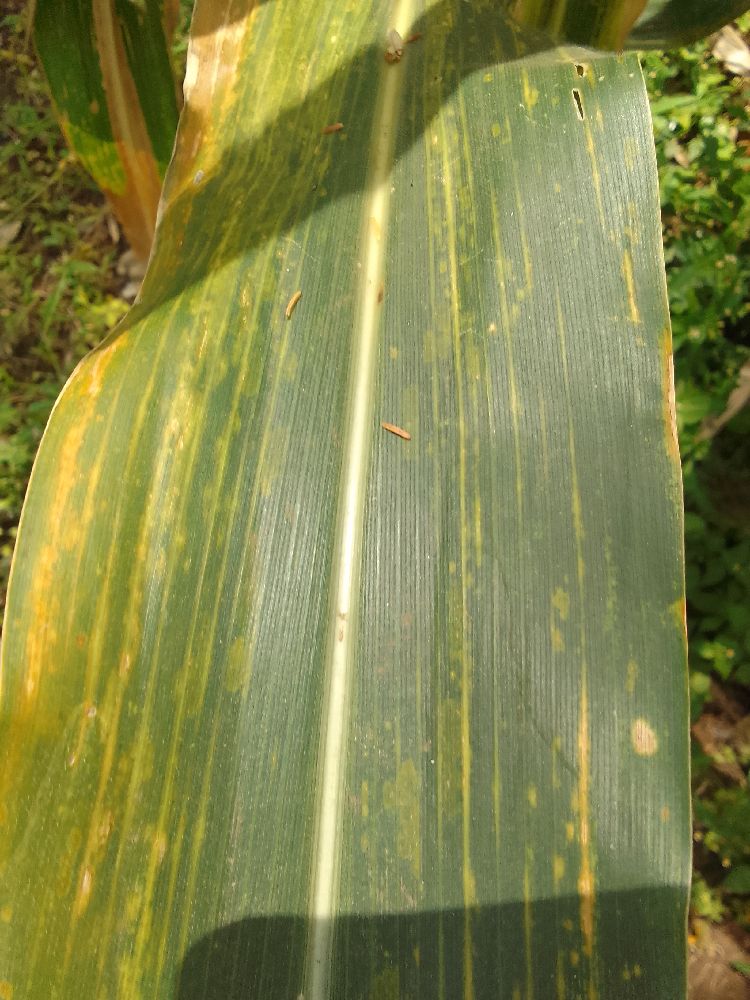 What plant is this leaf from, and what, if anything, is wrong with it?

maize, maize lethal necrosis
